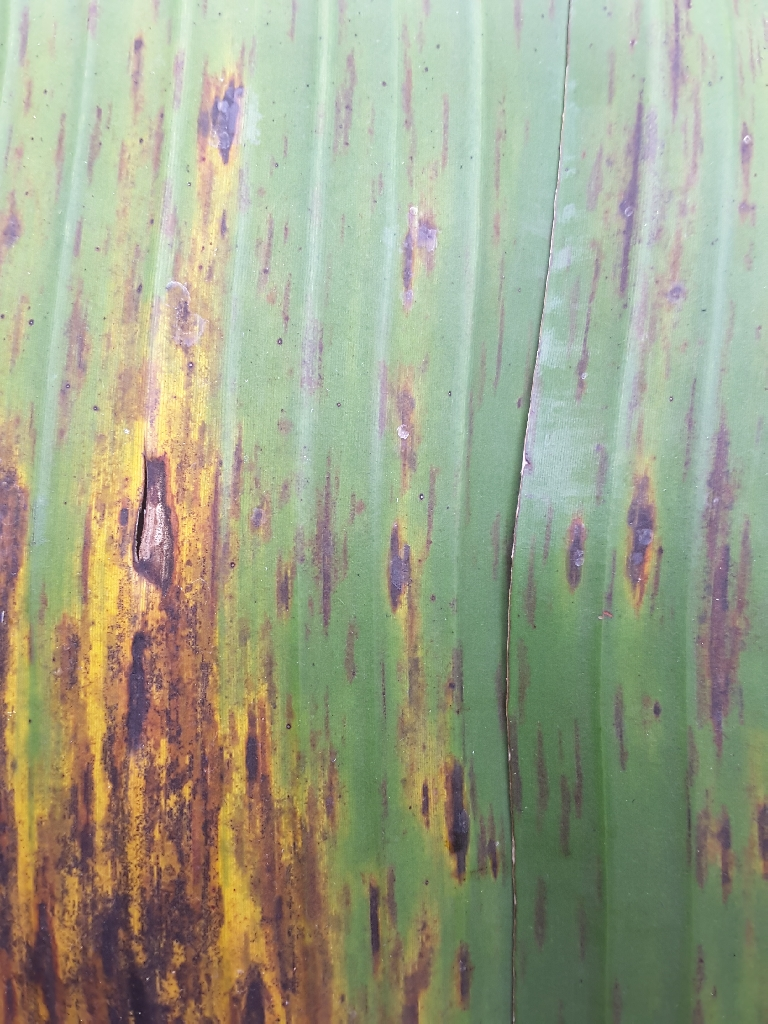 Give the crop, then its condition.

banana, black sigatoka
